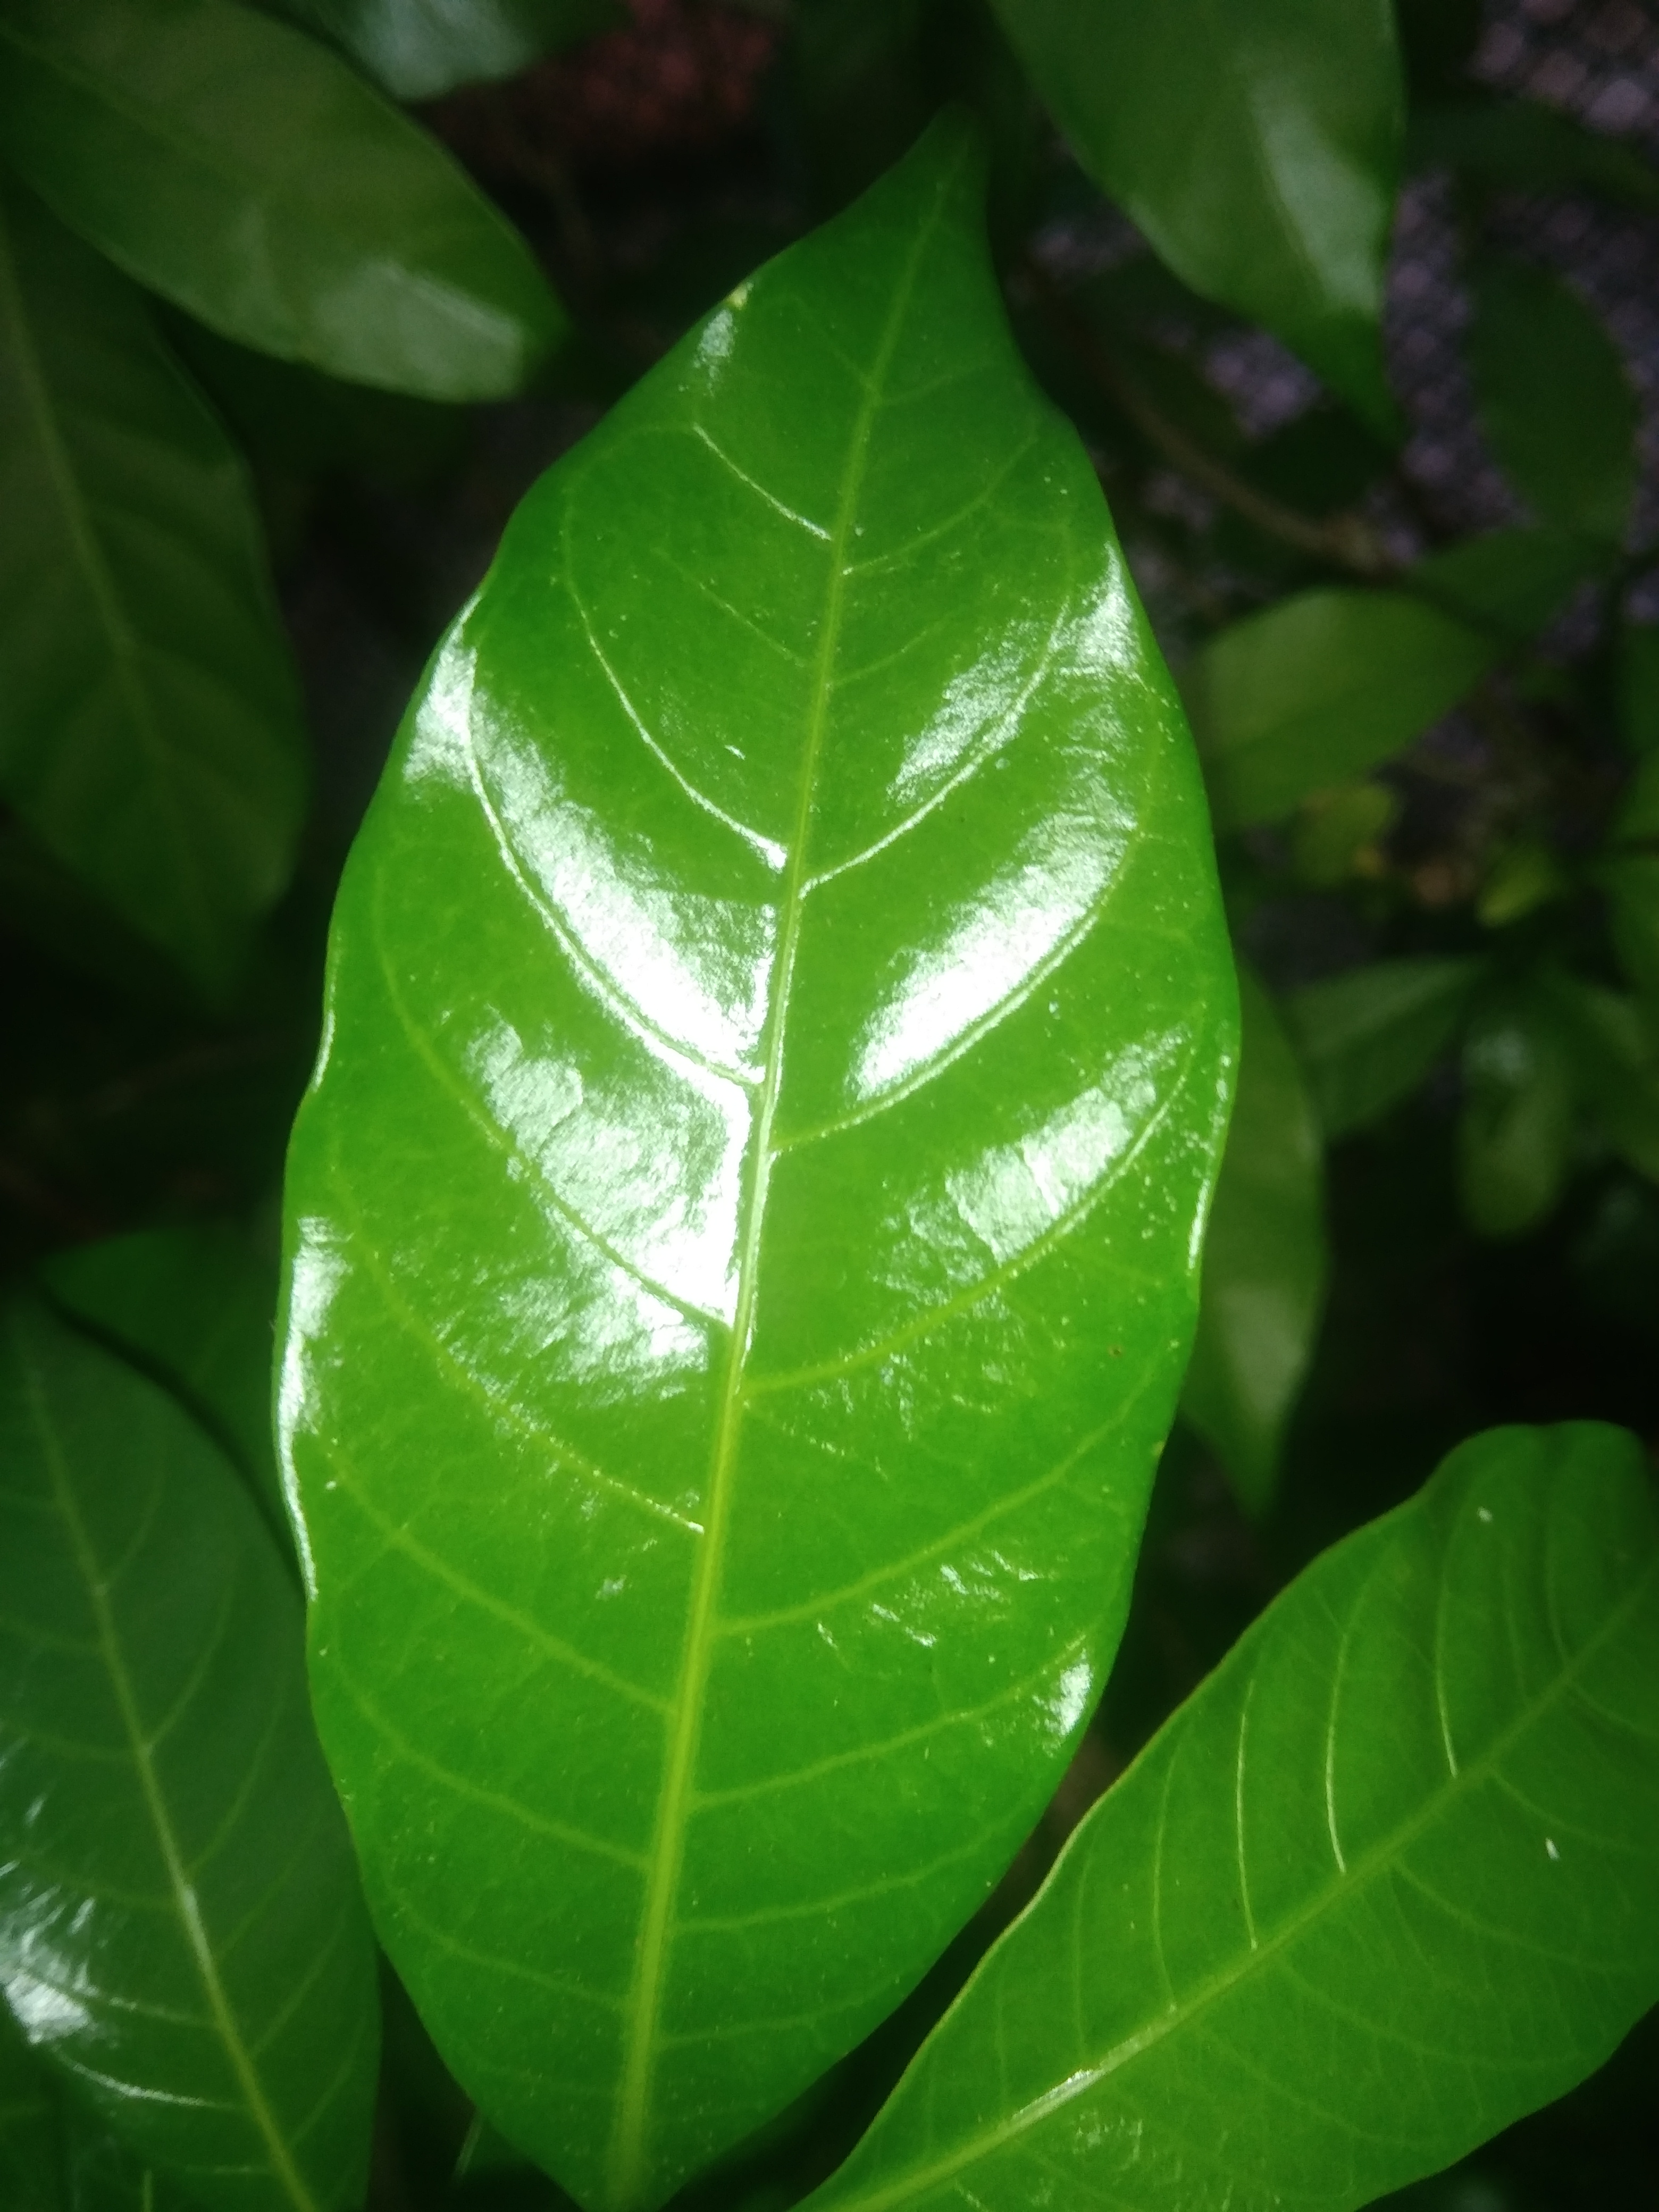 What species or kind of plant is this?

togor
